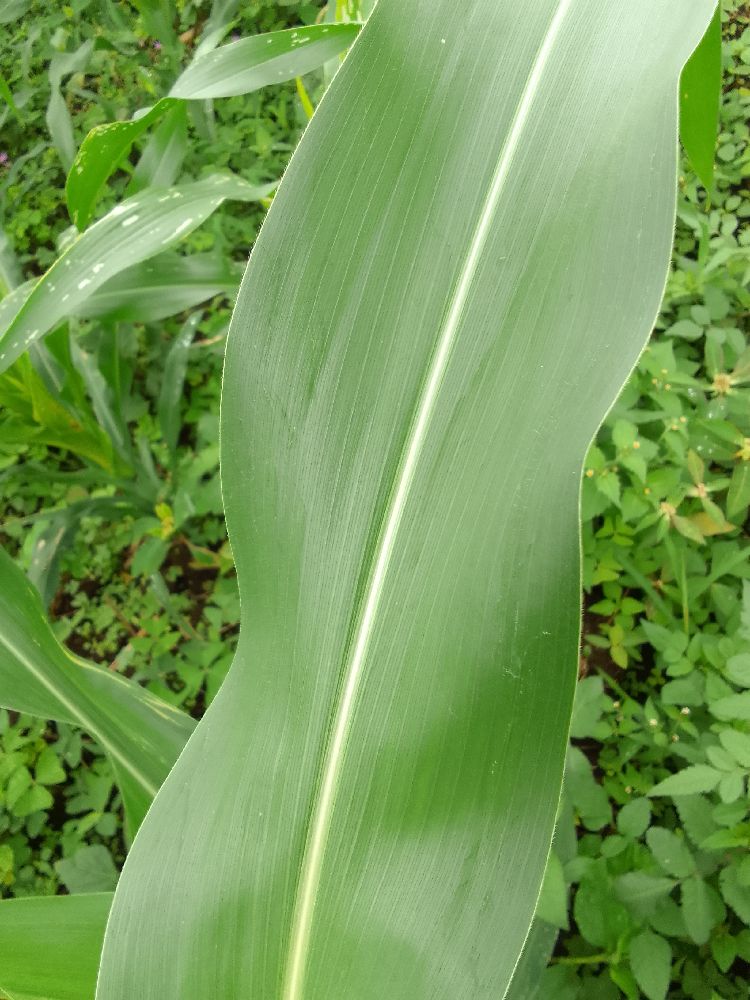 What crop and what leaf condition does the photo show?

maize, healthy
